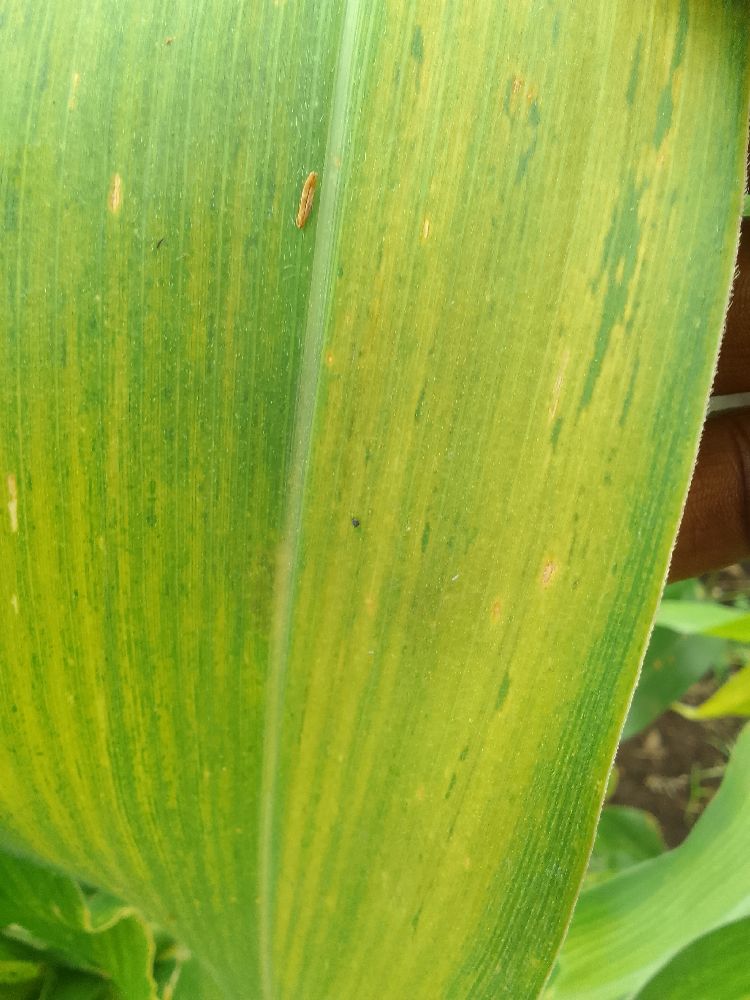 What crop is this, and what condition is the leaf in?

maize, maize lethal necrosis
